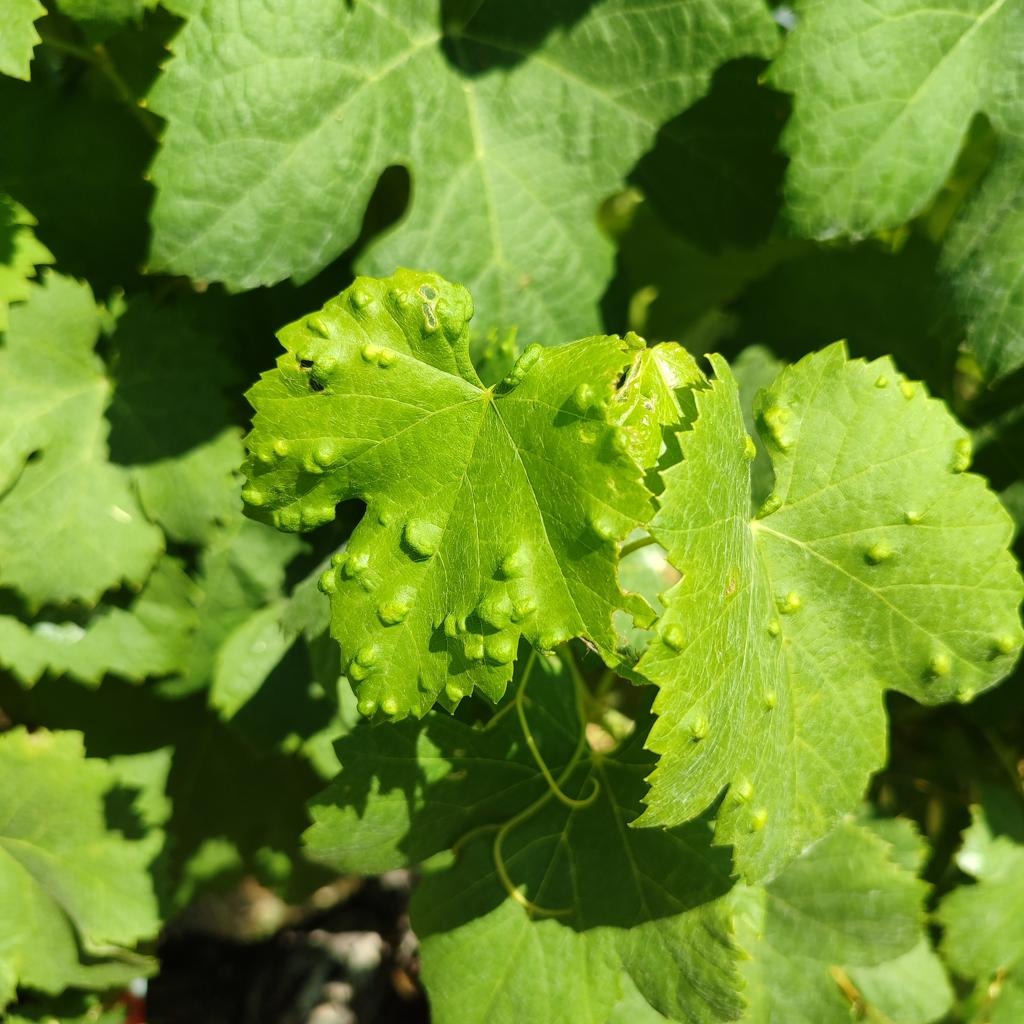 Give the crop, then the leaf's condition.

grapevine, erineum mite
